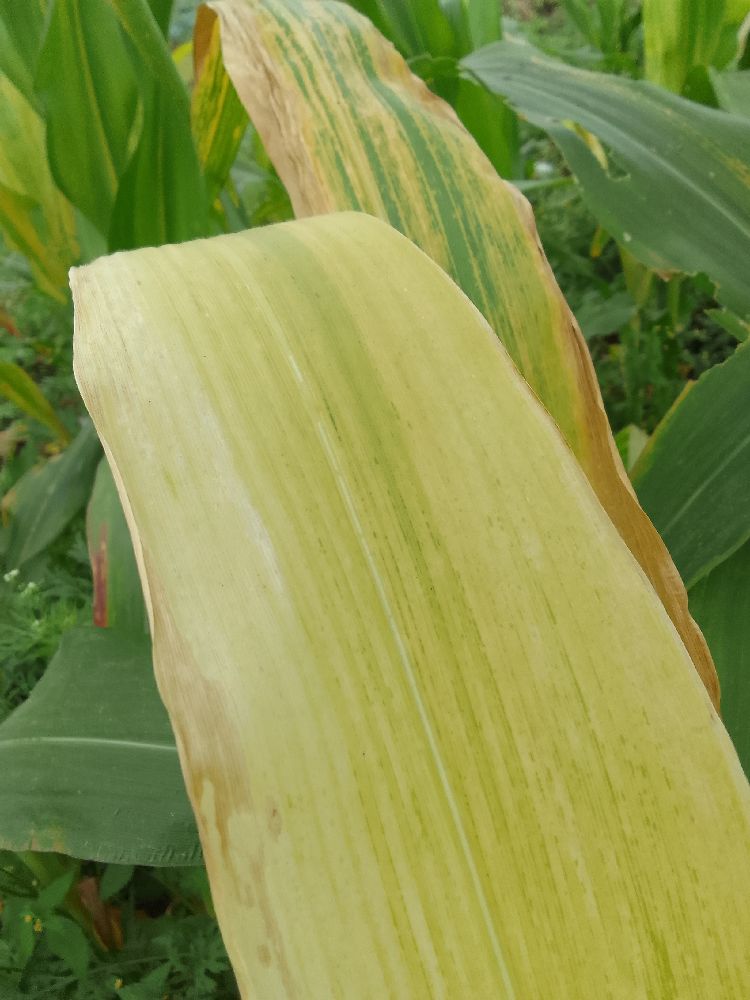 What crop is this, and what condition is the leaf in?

maize, maize lethal necrosis
